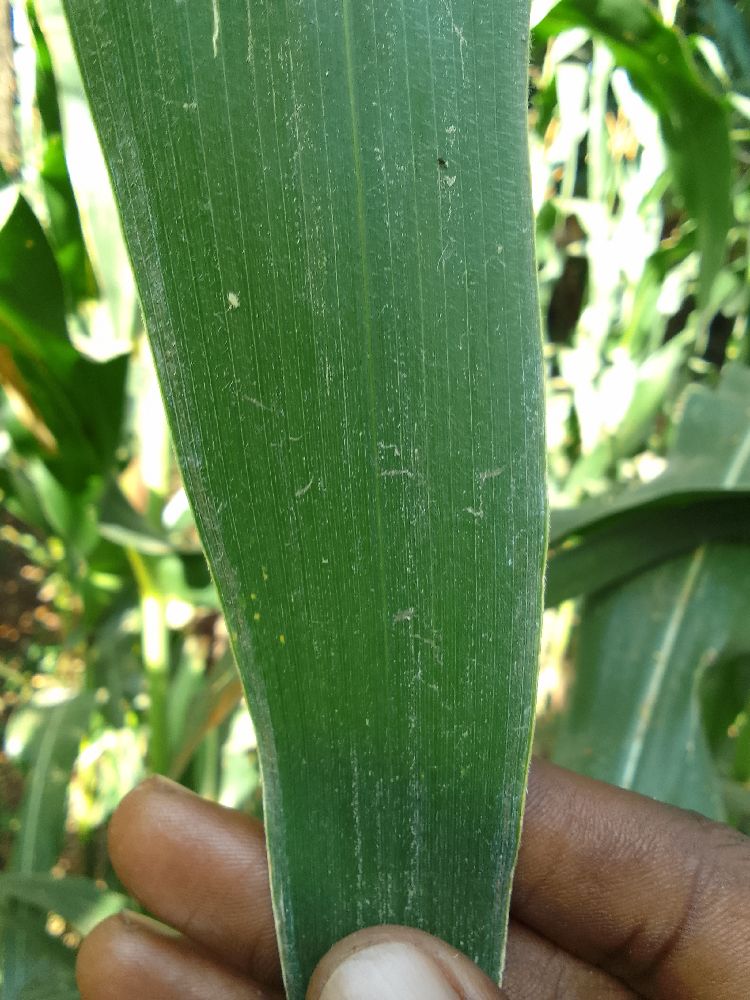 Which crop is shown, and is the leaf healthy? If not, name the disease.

maize, healthy
